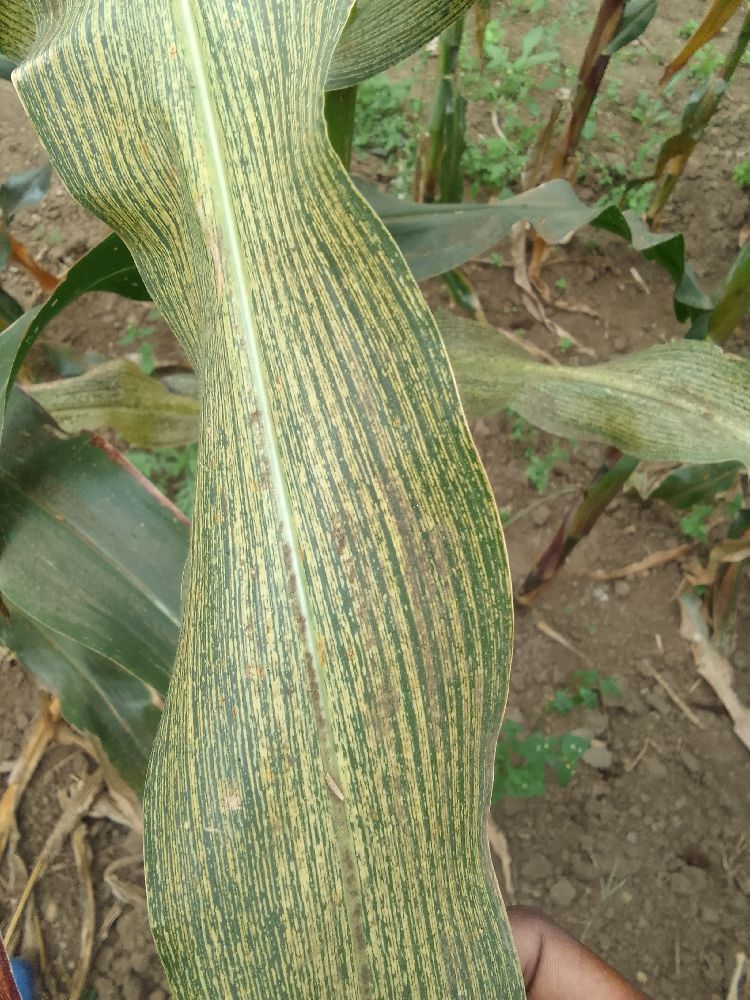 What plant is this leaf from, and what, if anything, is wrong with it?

maize, maize streak virus
